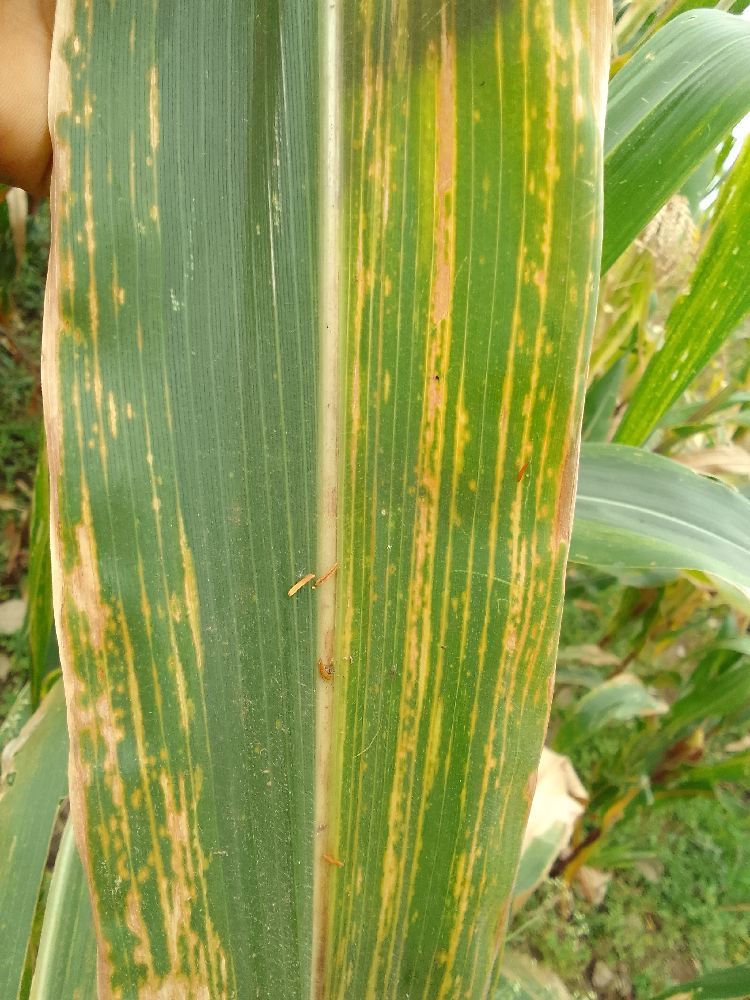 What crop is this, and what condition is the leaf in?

maize, maize lethal necrosis
